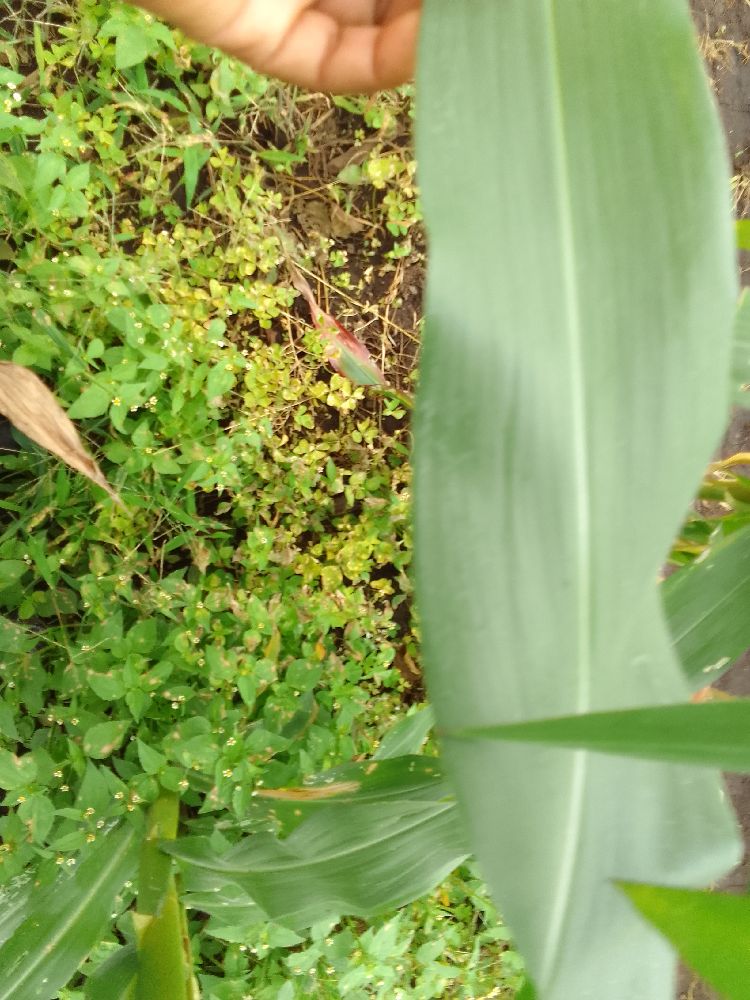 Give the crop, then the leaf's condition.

maize, healthy
